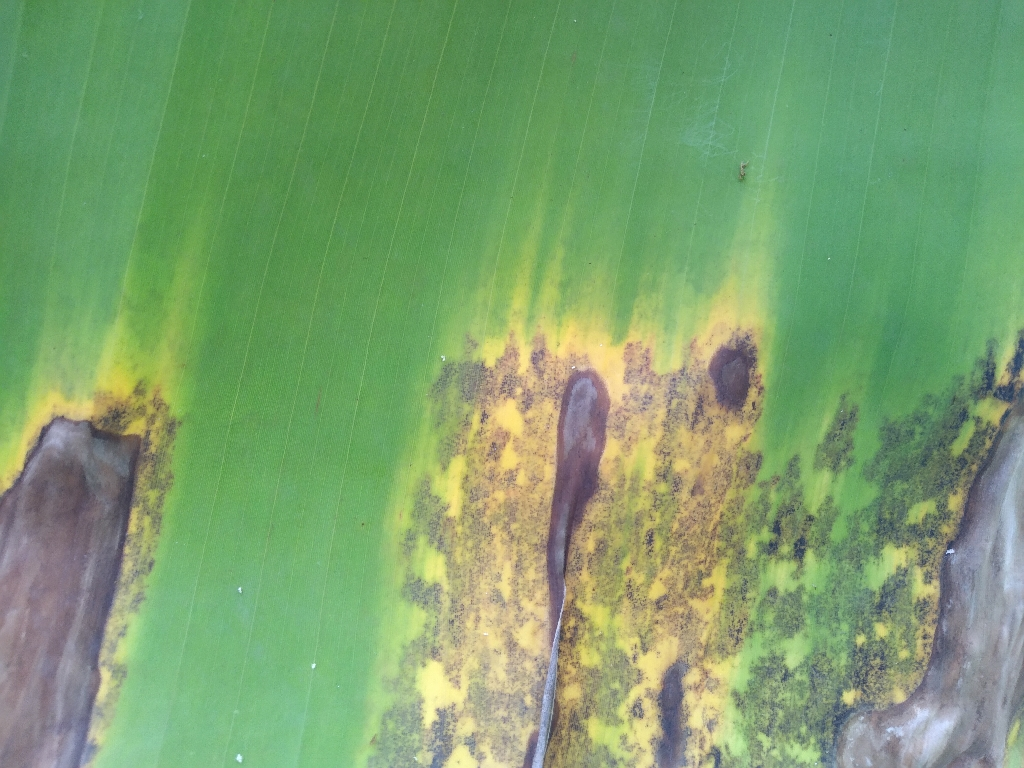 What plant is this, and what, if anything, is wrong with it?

banana, black sigatoka
